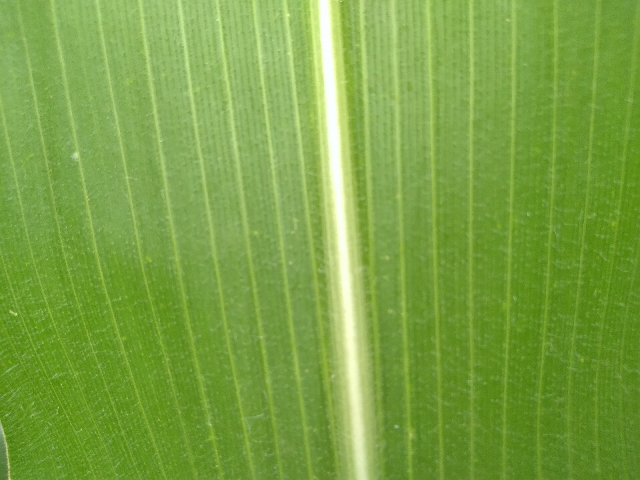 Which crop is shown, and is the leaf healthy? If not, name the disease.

maize, healthy
